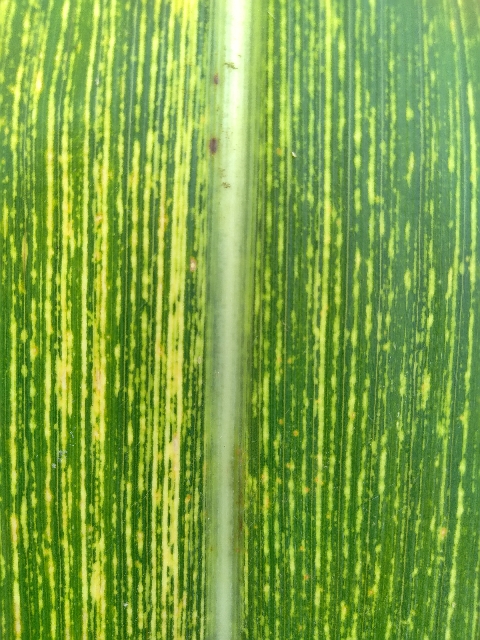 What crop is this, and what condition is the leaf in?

maize, maize streak virus
